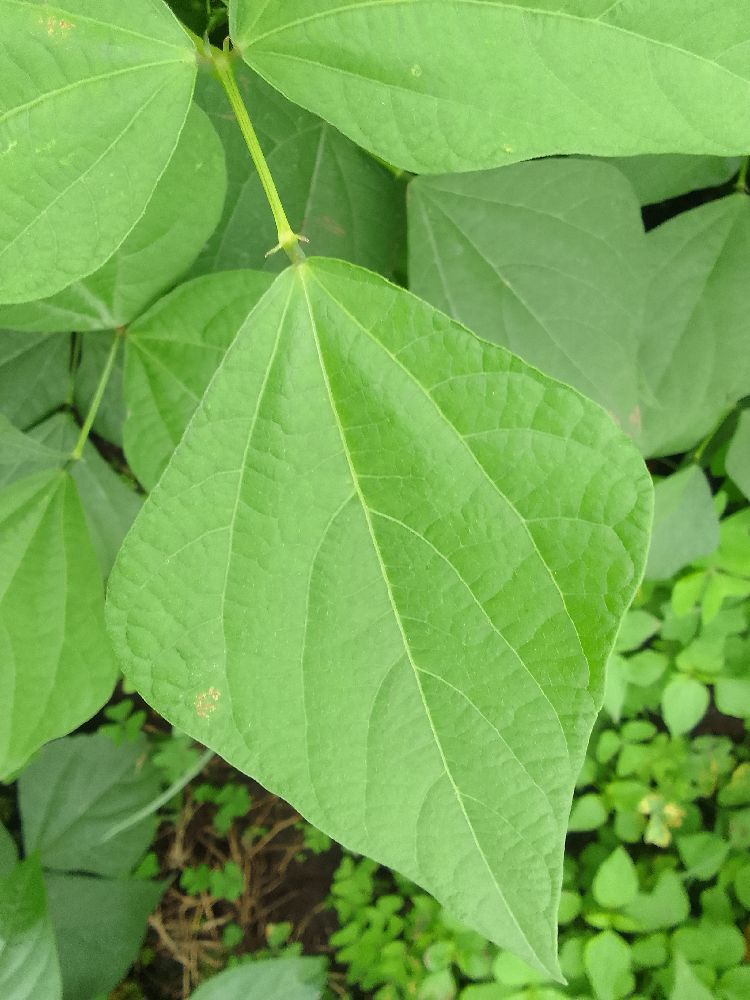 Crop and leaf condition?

common bean, healthy
